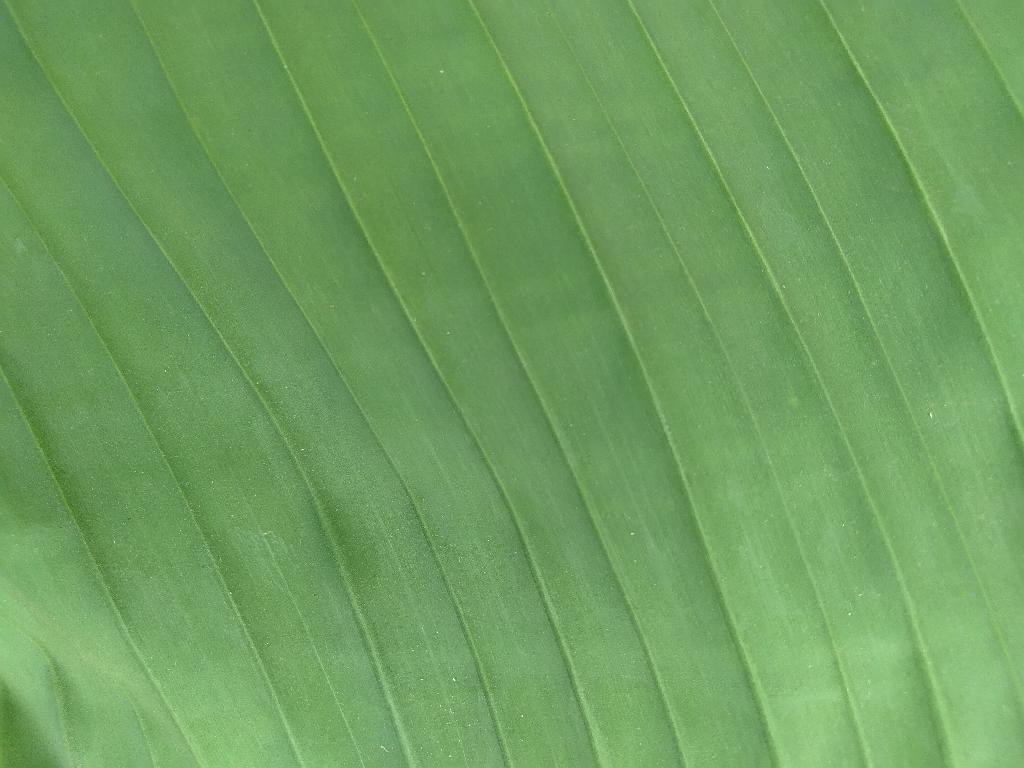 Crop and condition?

banana, healthy
